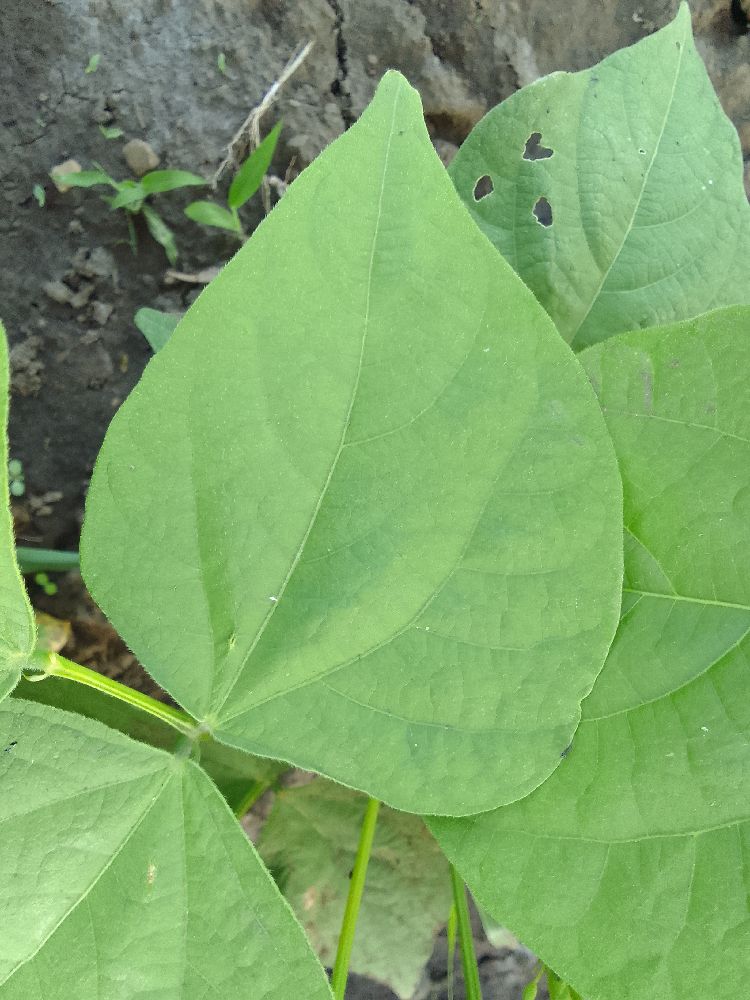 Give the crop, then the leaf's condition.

common bean, healthy
